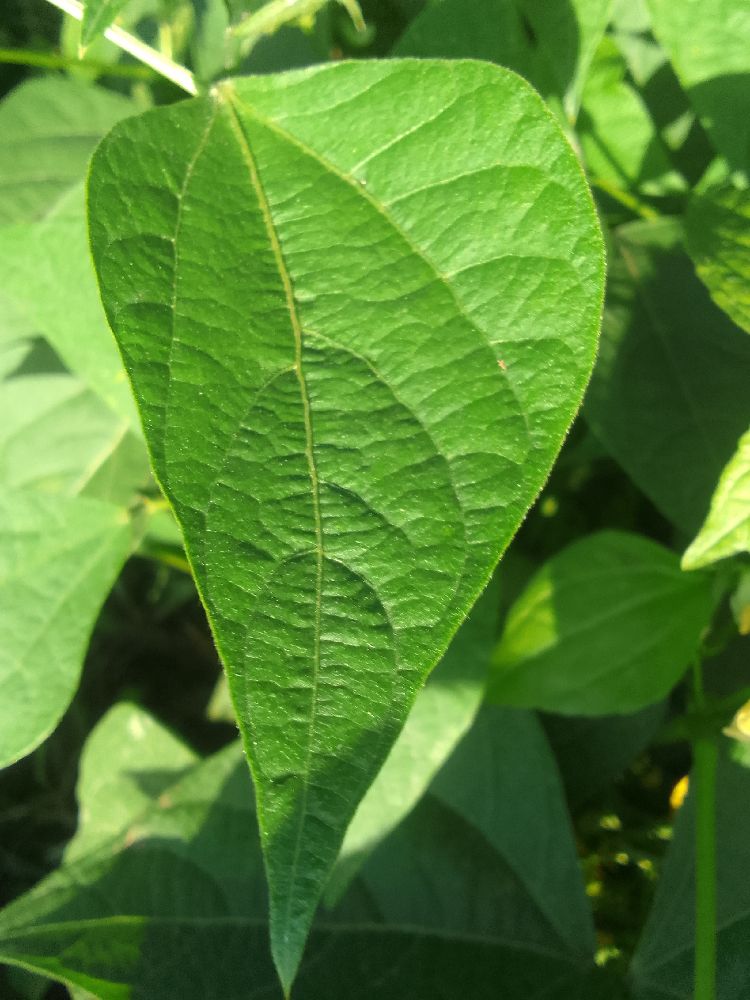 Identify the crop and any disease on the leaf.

common bean, healthy
